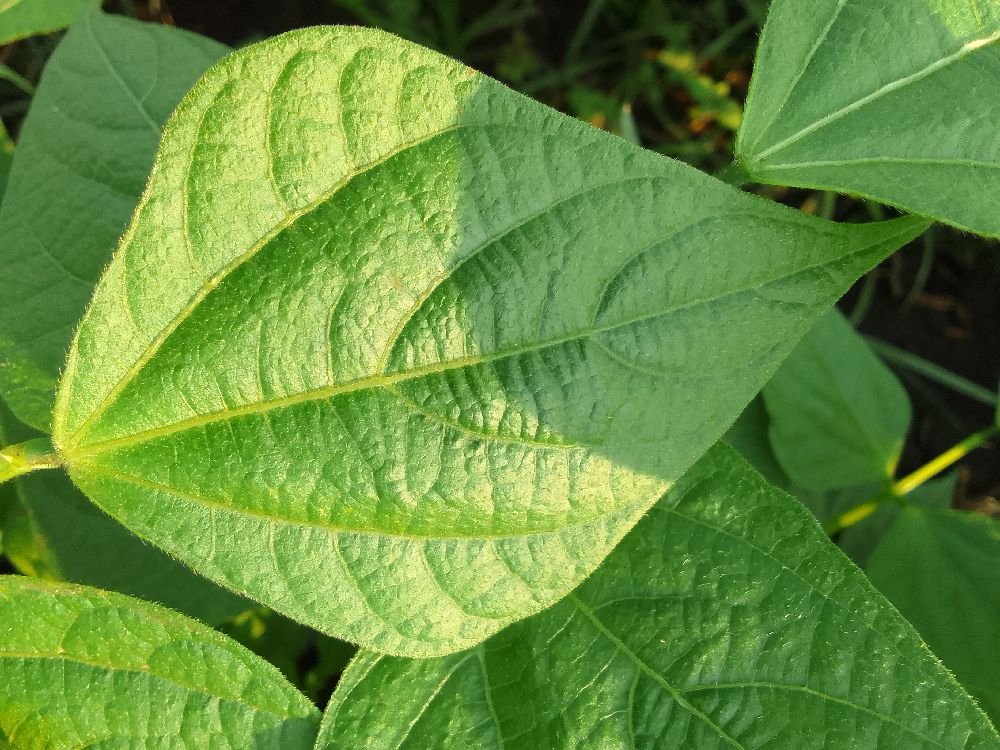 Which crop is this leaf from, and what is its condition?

common bean, healthy
